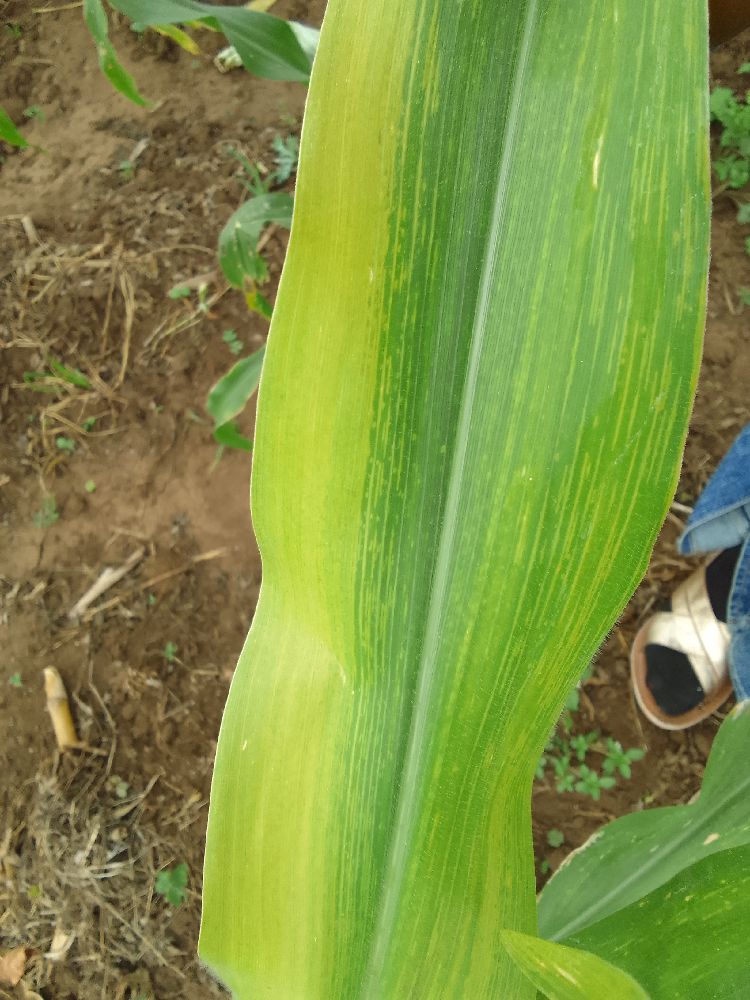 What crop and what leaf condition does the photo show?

maize, maize lethal necrosis
